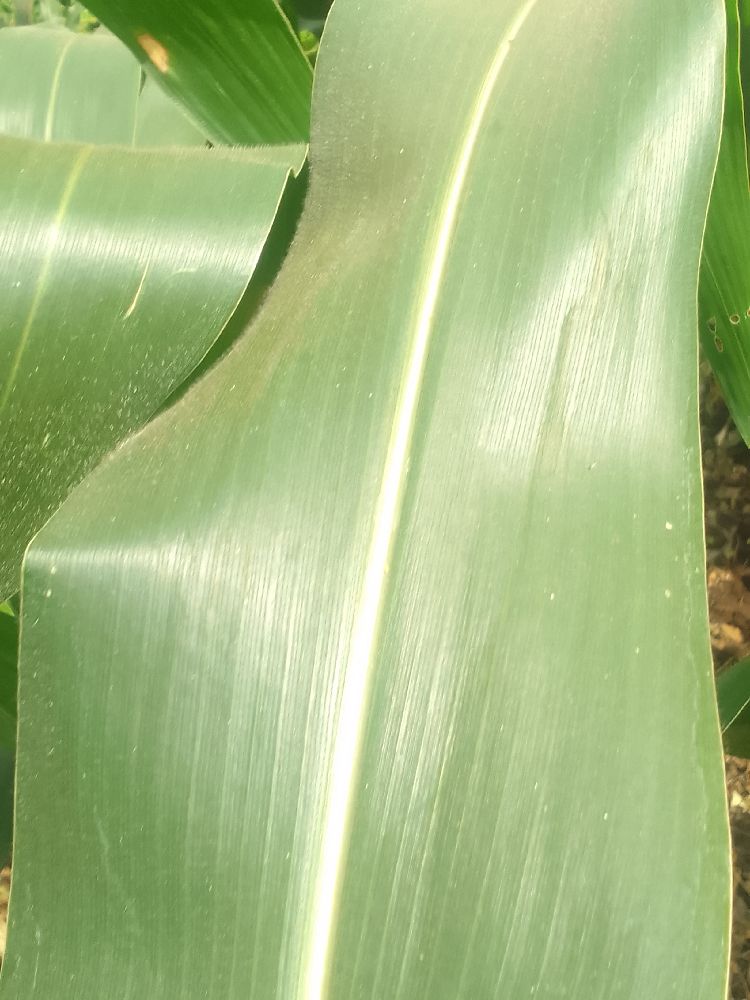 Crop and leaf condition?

maize, healthy
